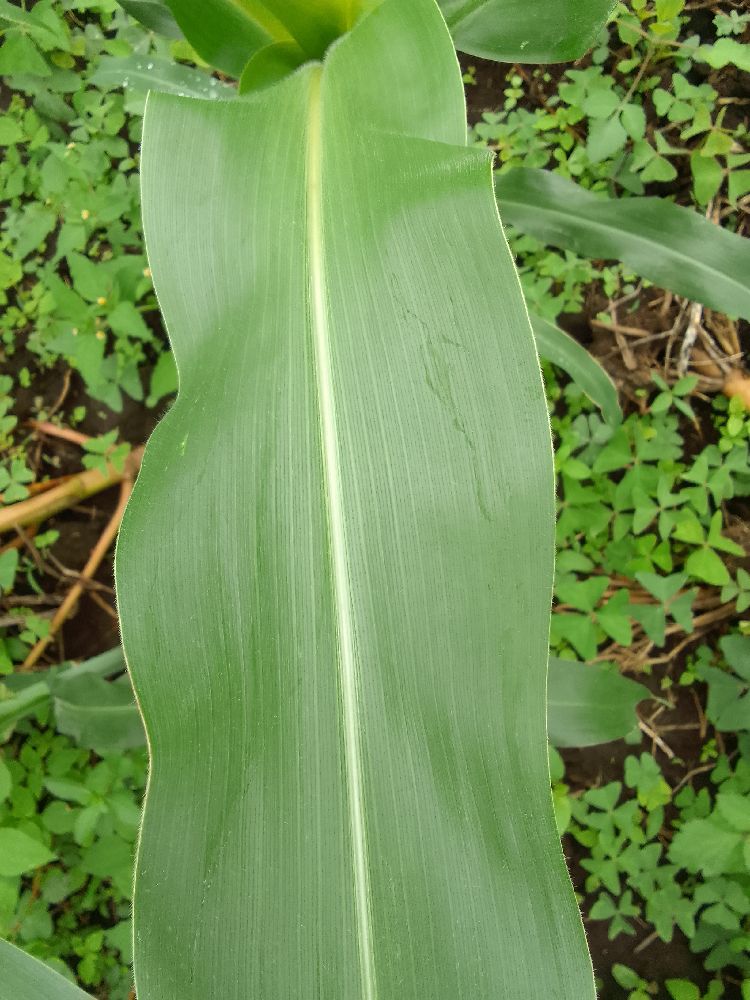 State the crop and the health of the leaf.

maize, healthy
